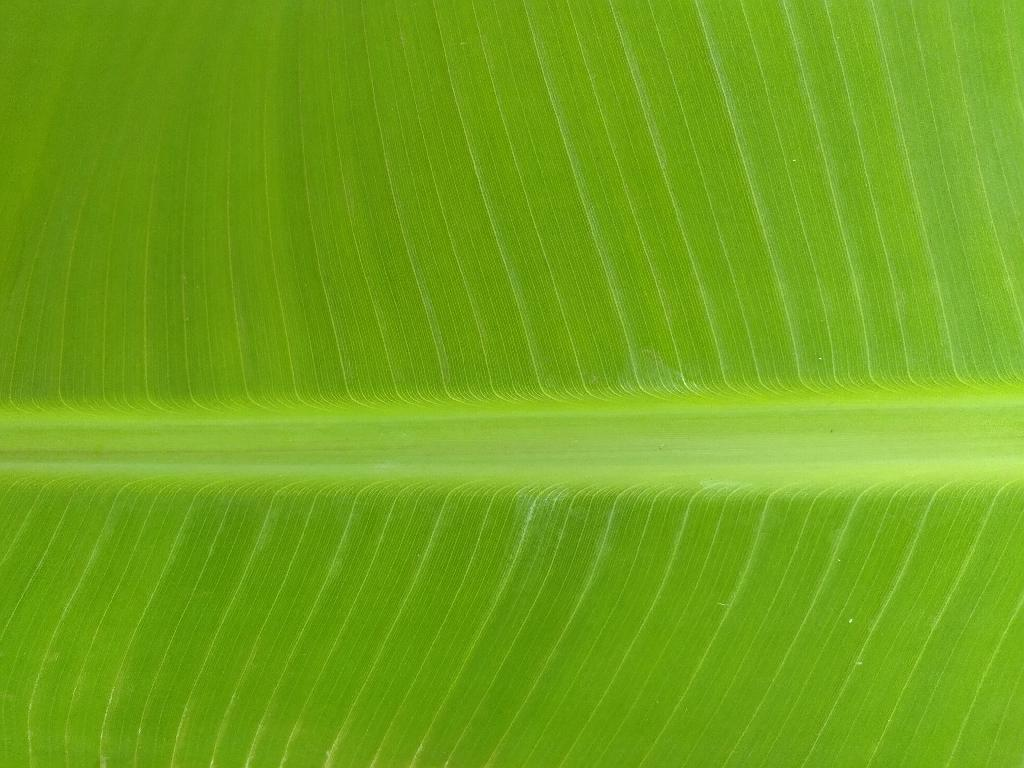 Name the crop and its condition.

banana, healthy
